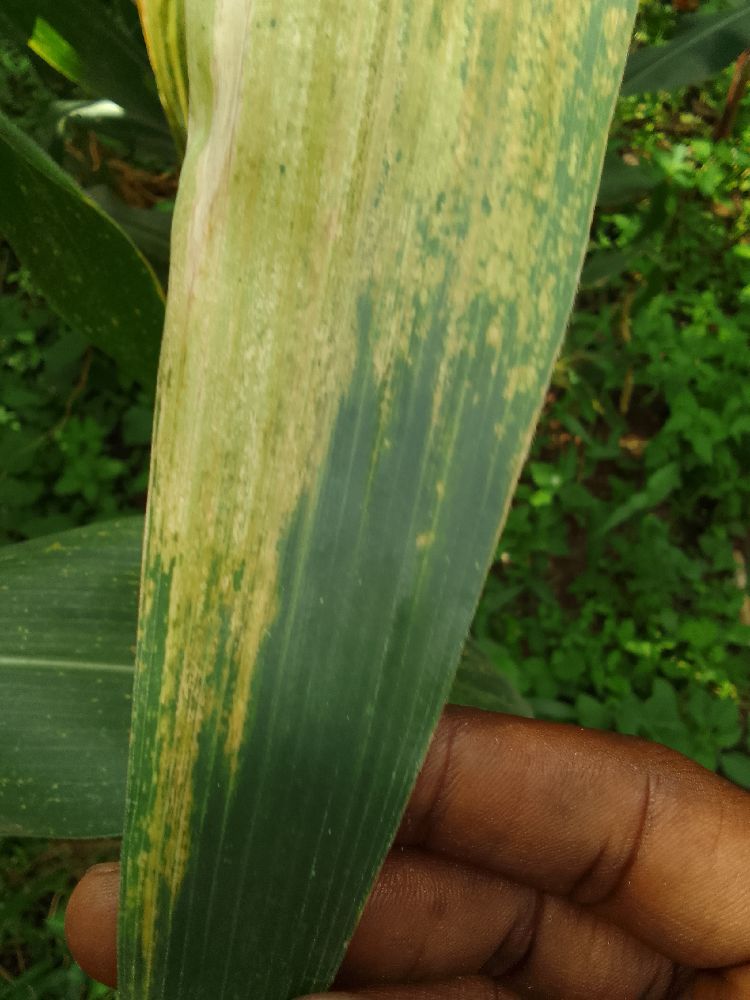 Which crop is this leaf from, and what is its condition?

maize, maize lethal necrosis
